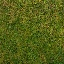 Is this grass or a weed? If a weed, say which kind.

grass
